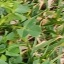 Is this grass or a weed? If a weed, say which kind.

unstructured weed
